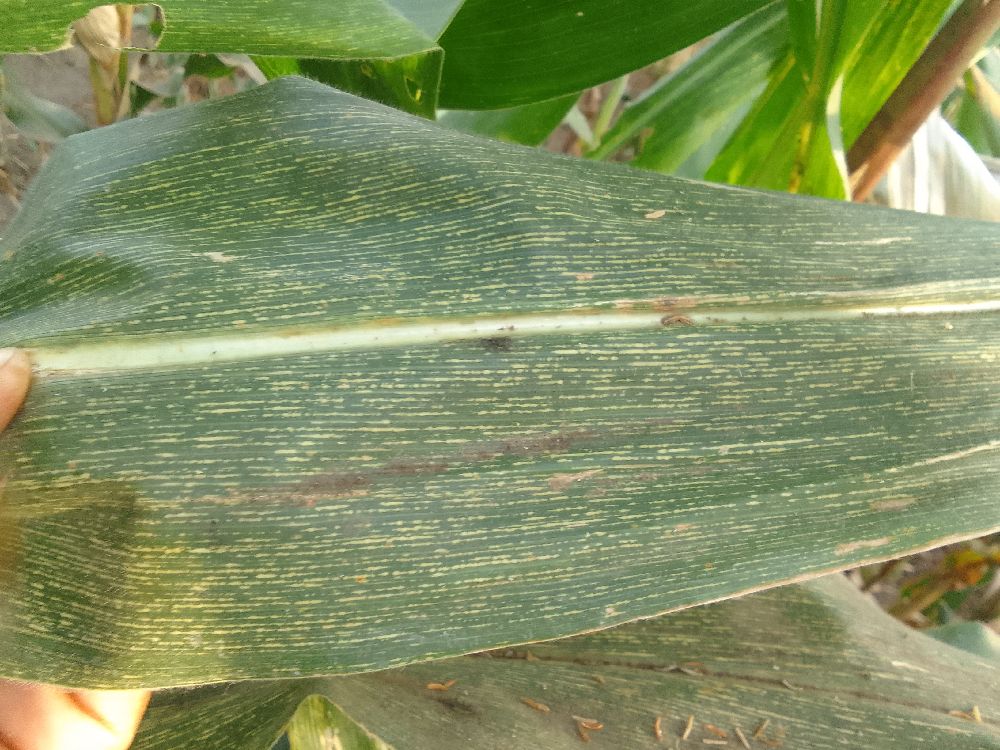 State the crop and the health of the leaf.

maize, maize streak virus
